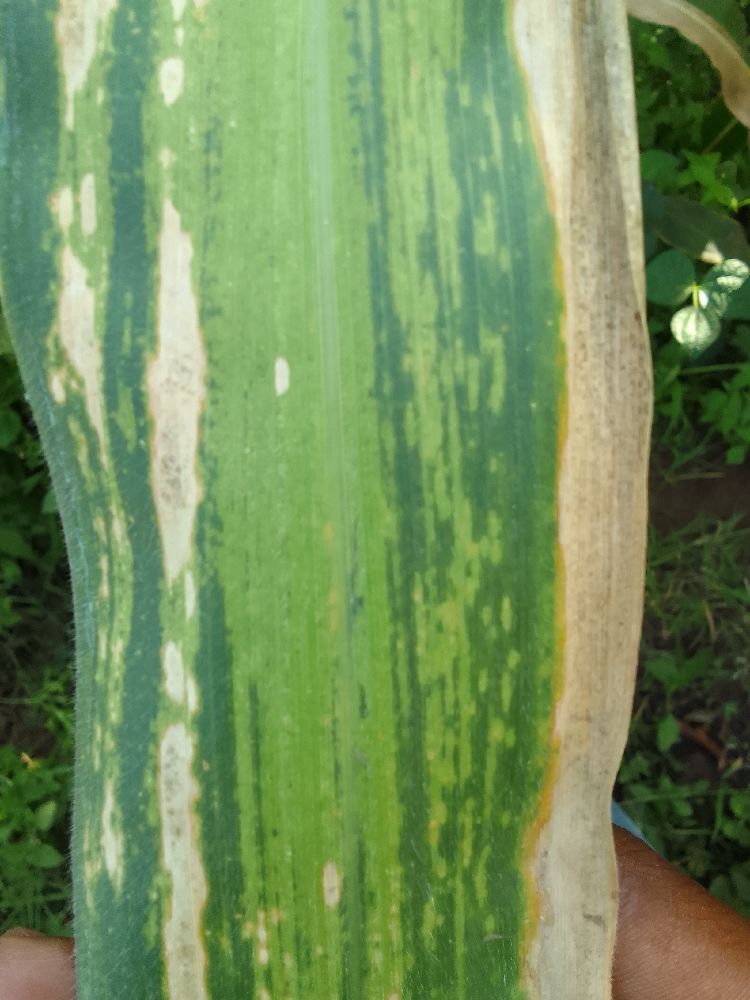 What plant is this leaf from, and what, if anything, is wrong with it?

maize, maize lethal necrosis
